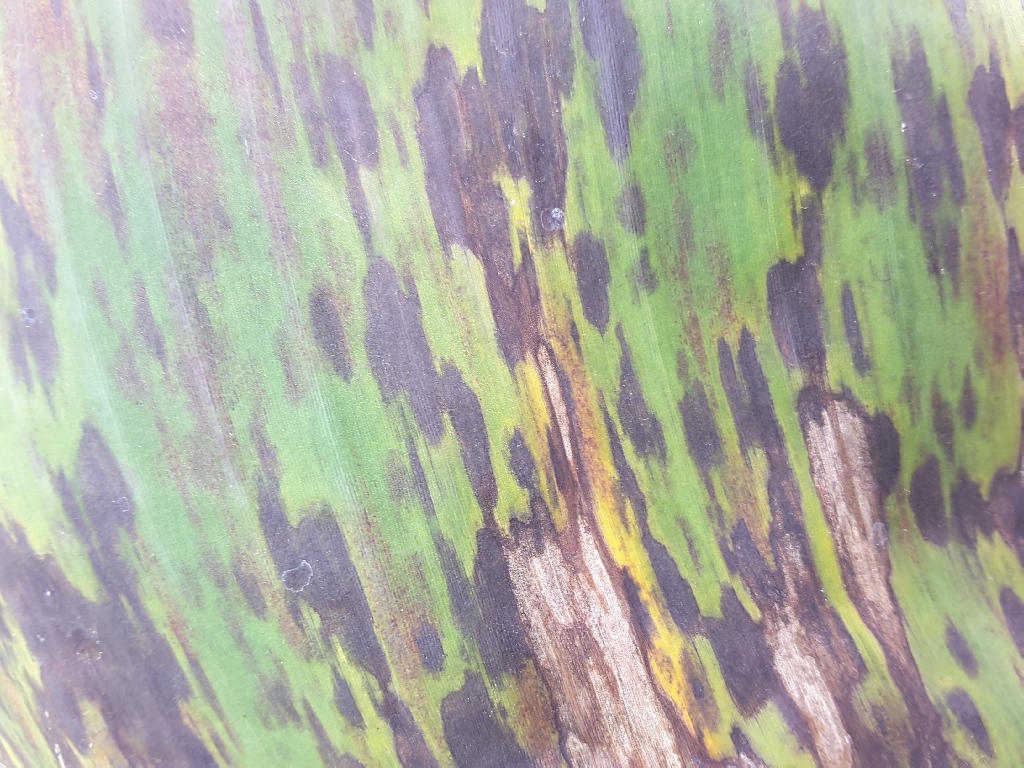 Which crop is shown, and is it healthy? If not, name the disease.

banana, black sigatoka
